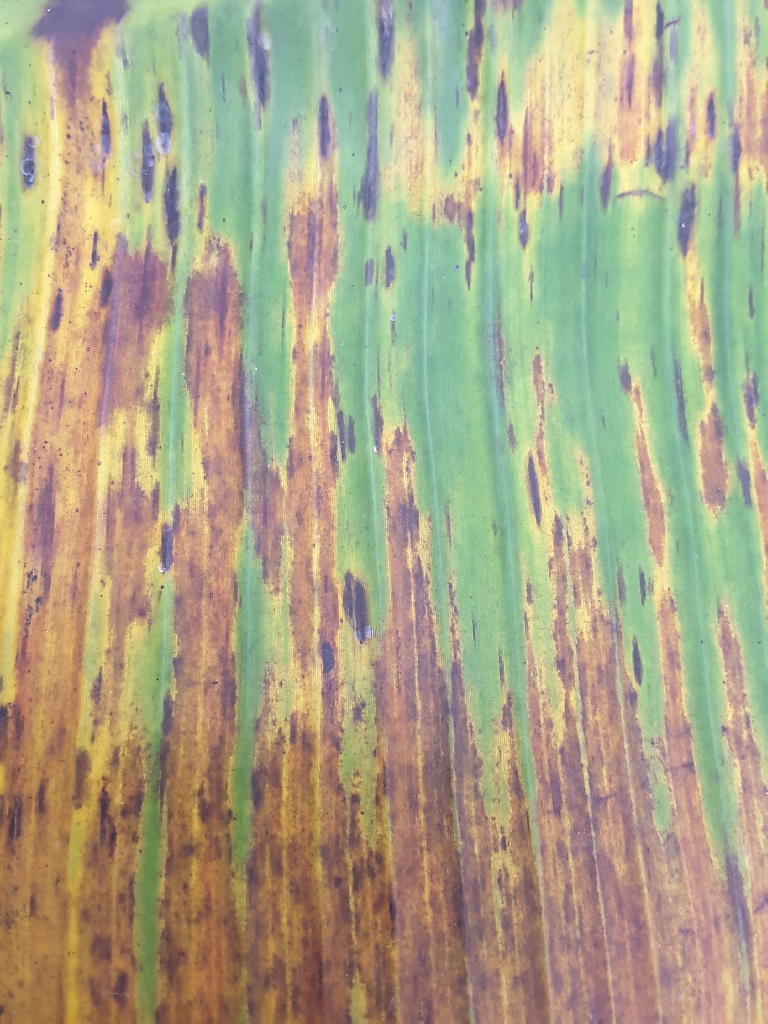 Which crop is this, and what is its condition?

banana, black sigatoka
